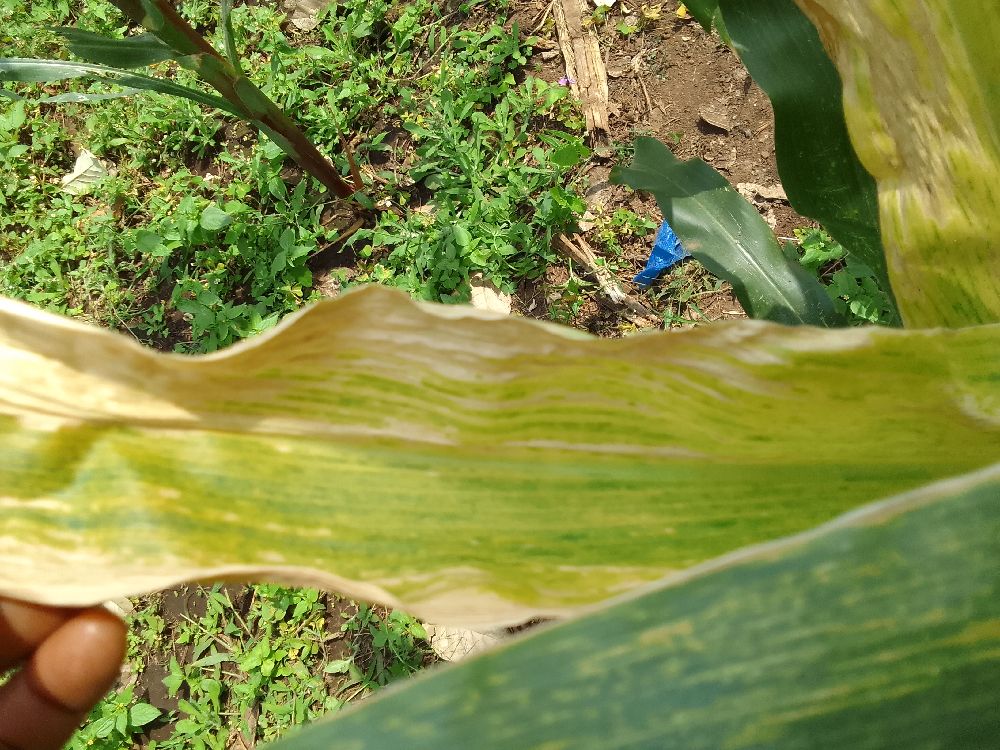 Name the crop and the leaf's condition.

maize, maize lethal necrosis
